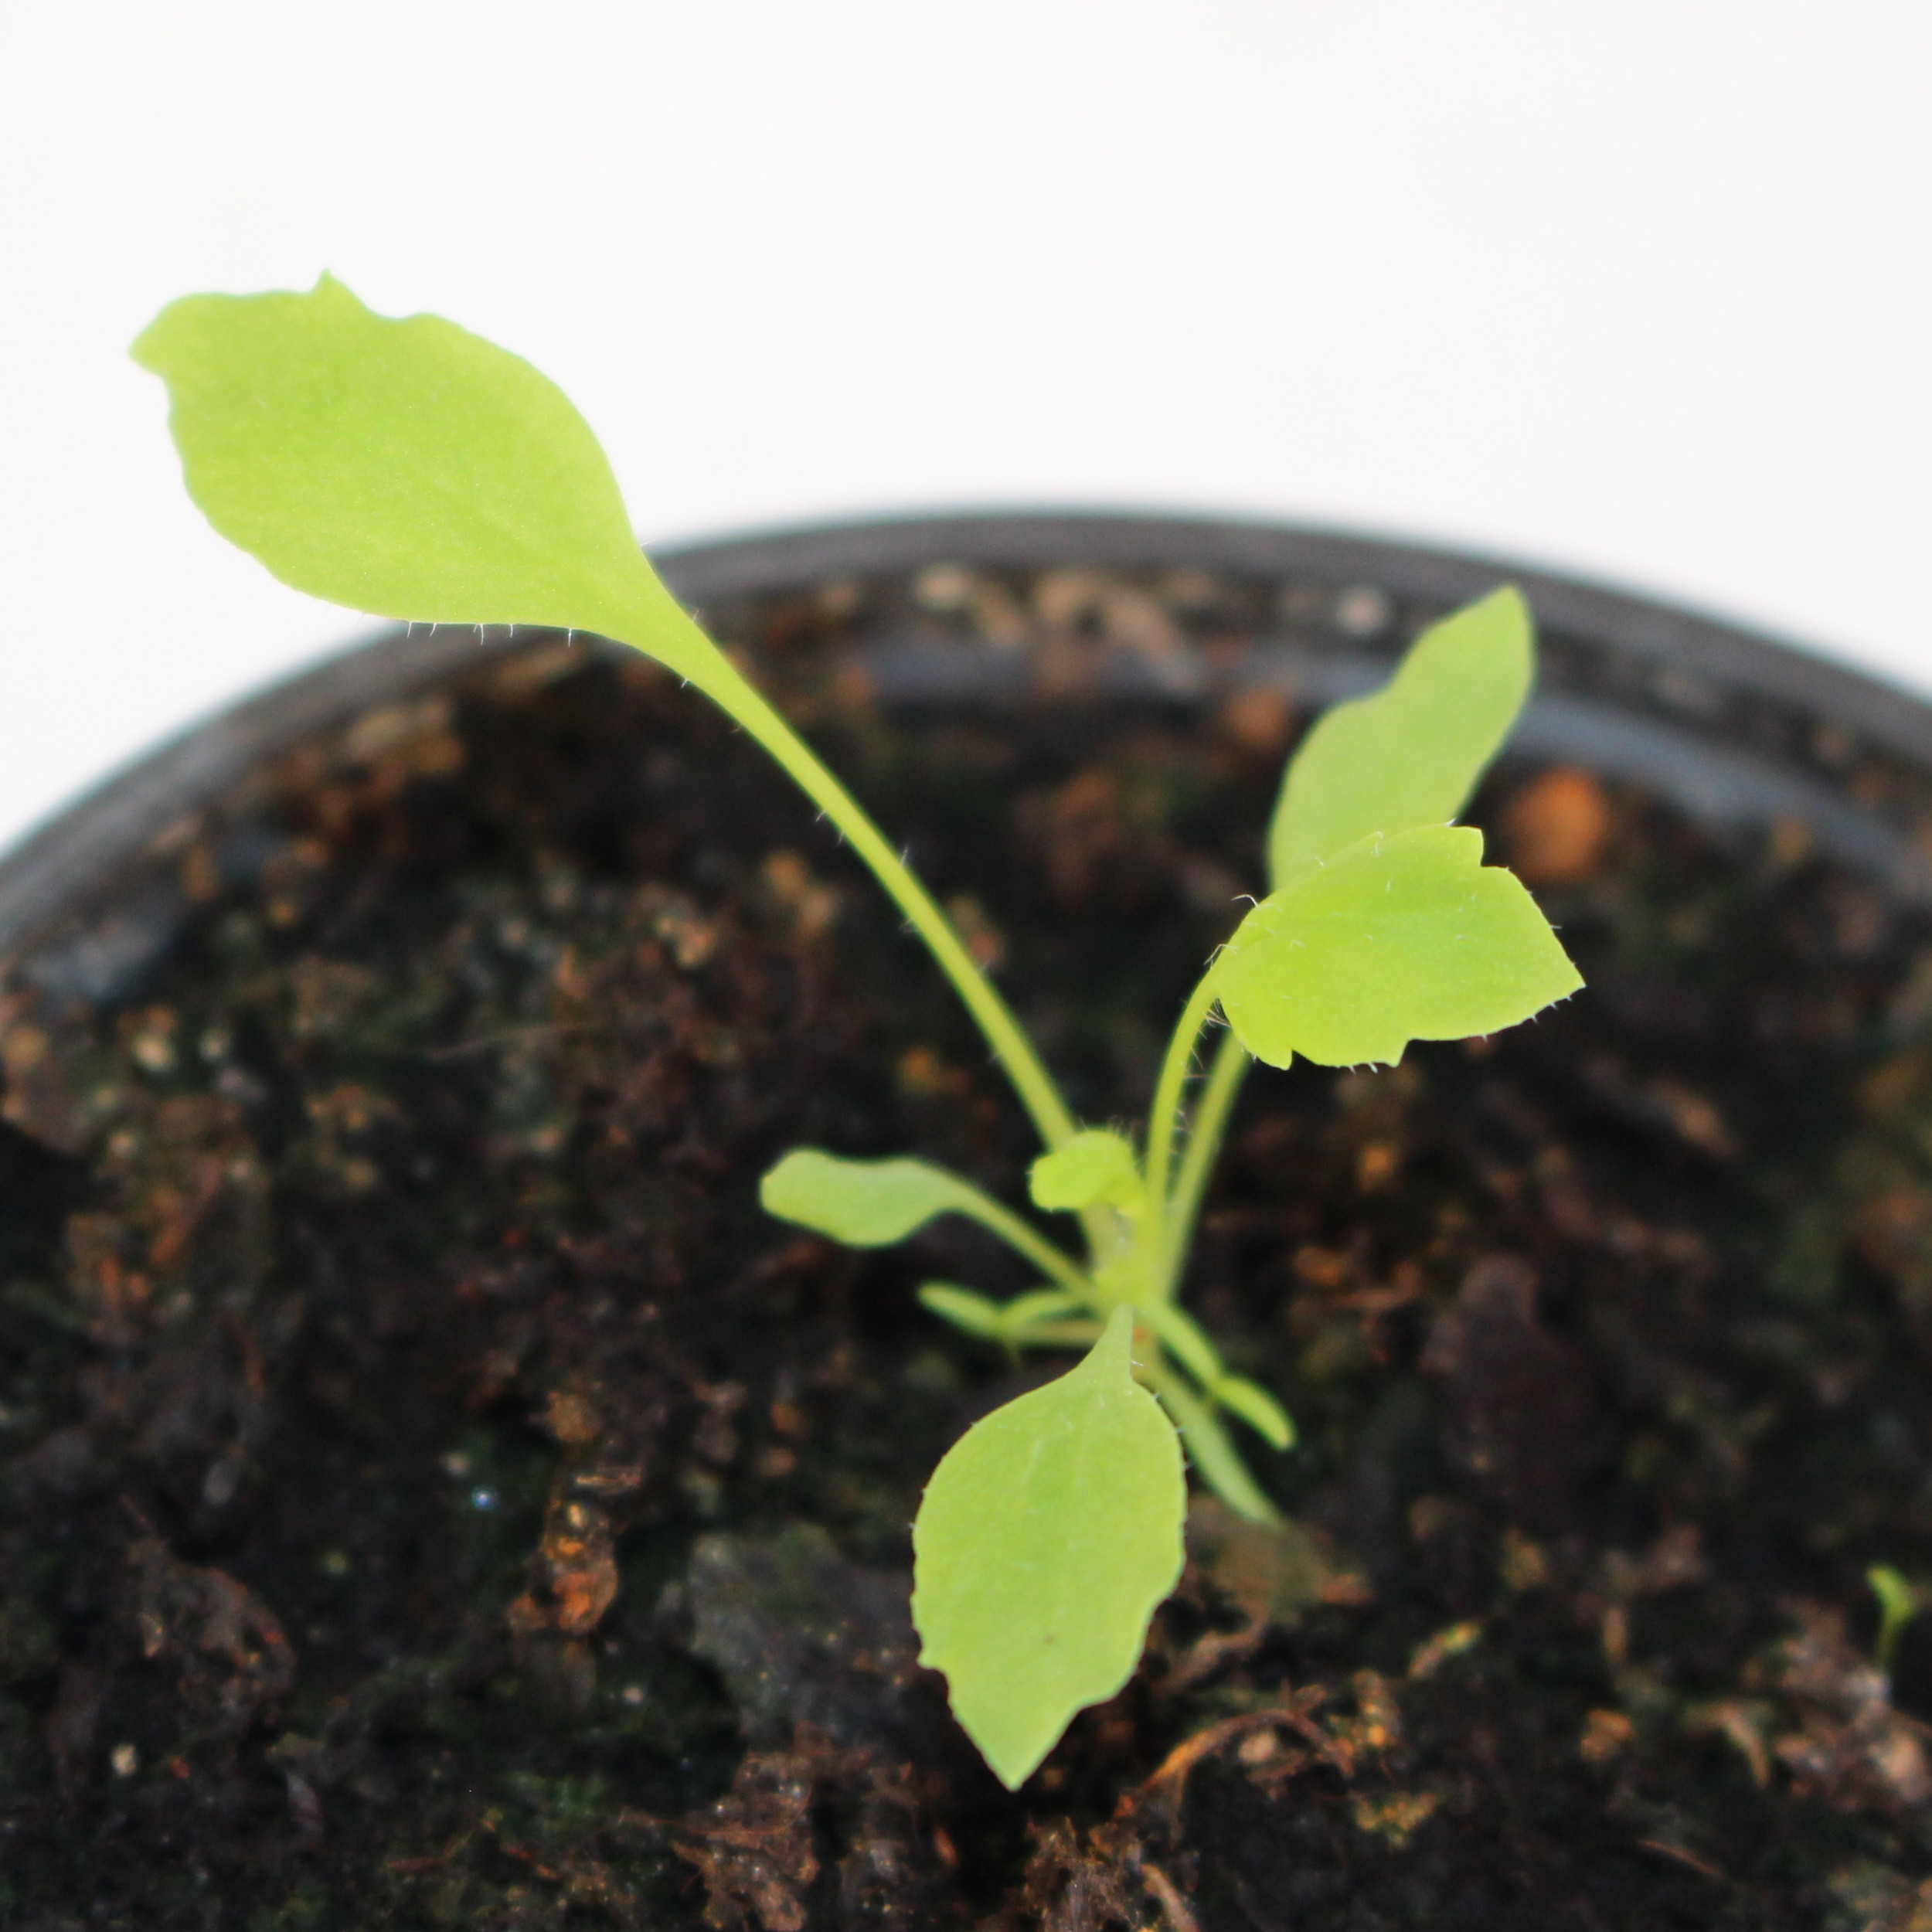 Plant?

Papaver rhoeas
